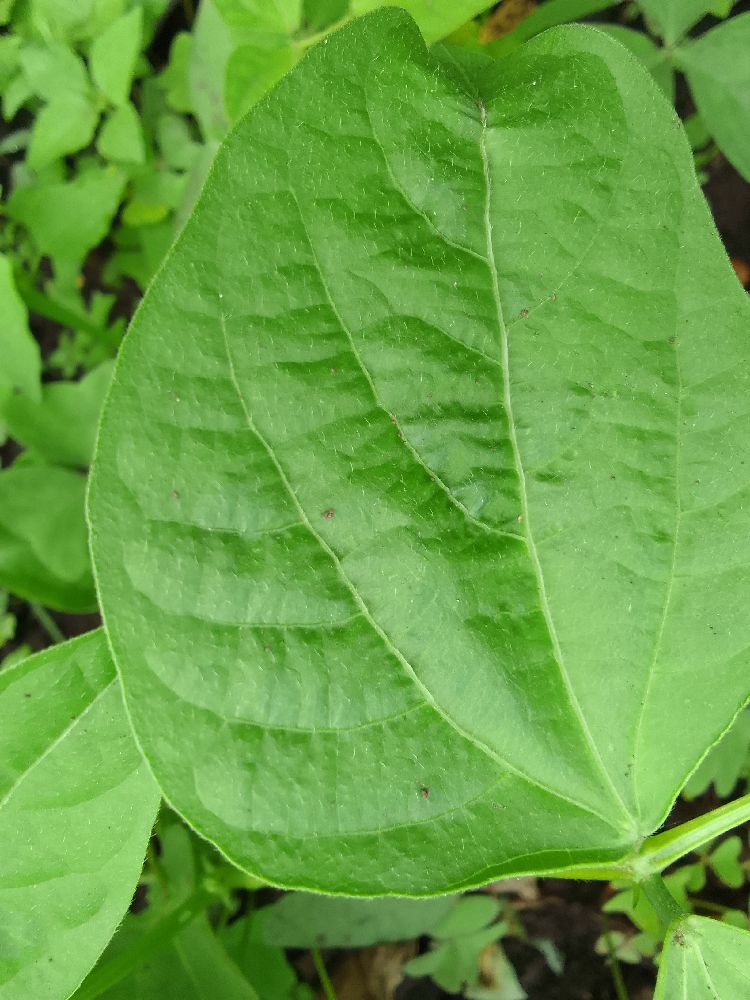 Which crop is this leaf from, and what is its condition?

common bean, healthy
